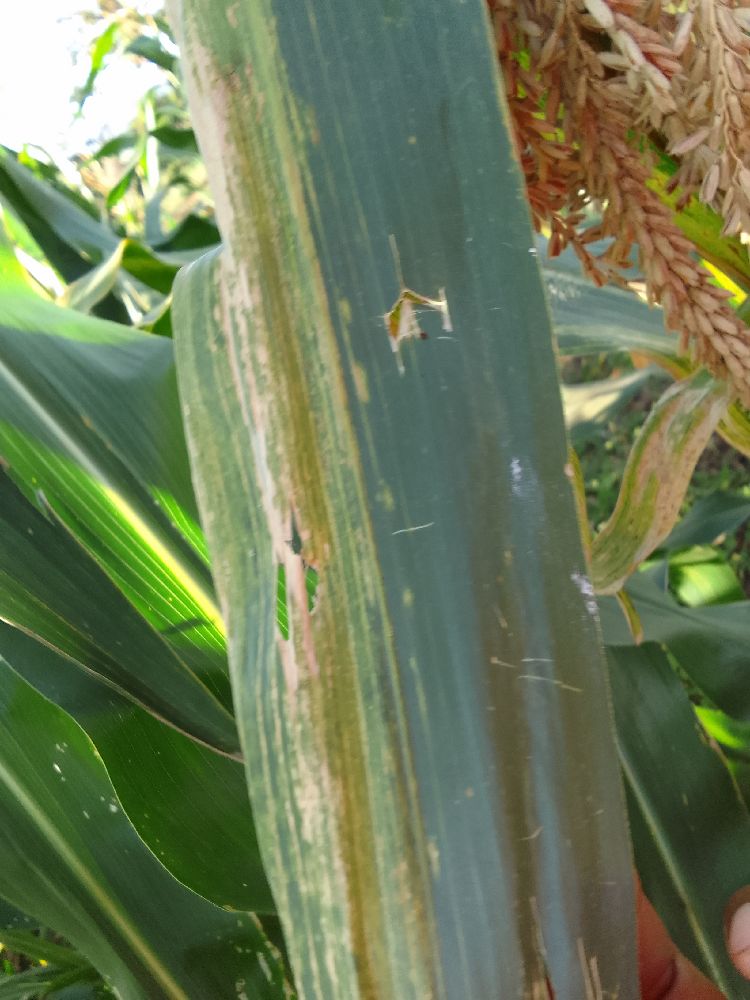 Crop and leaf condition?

maize, maize lethal necrosis
